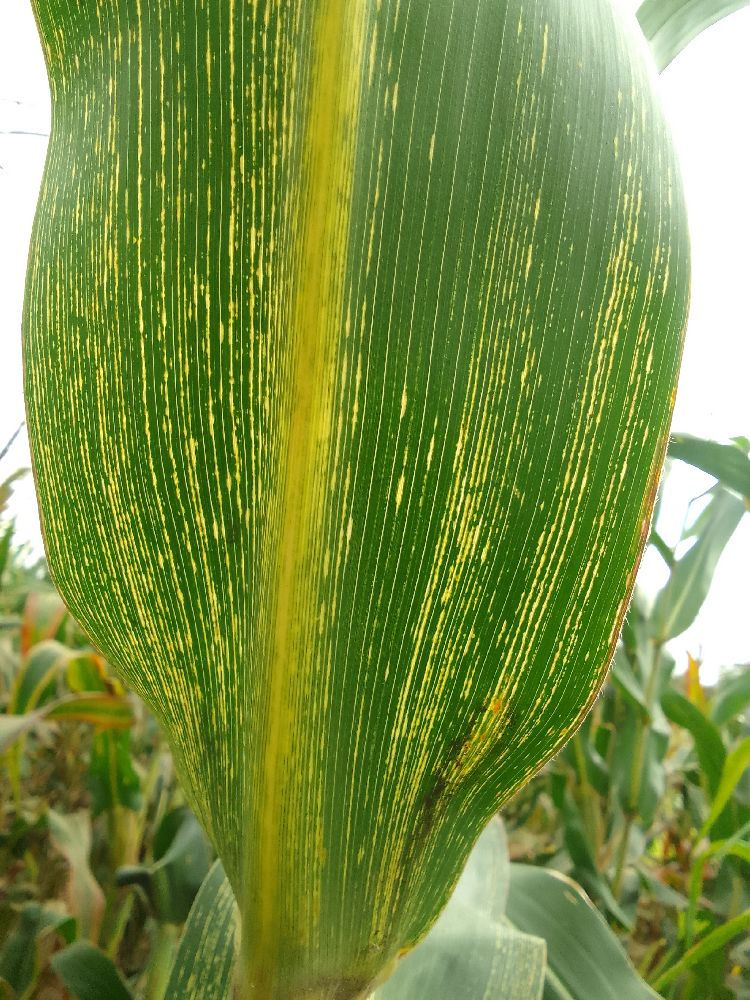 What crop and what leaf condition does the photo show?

maize, maize streak virus
